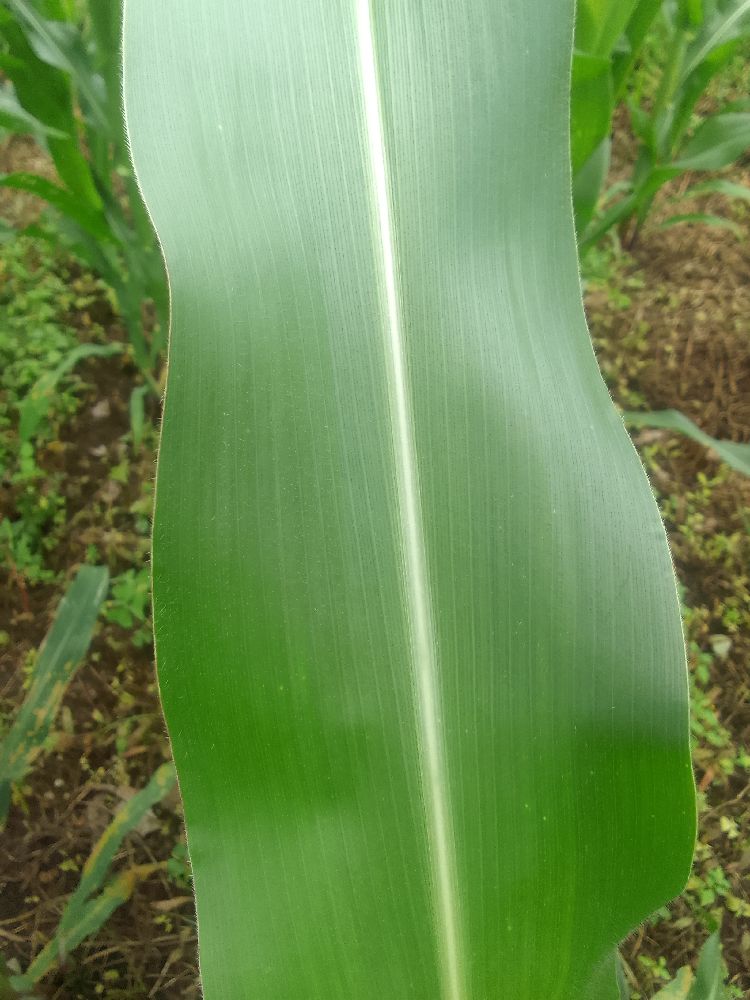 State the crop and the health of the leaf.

maize, healthy
